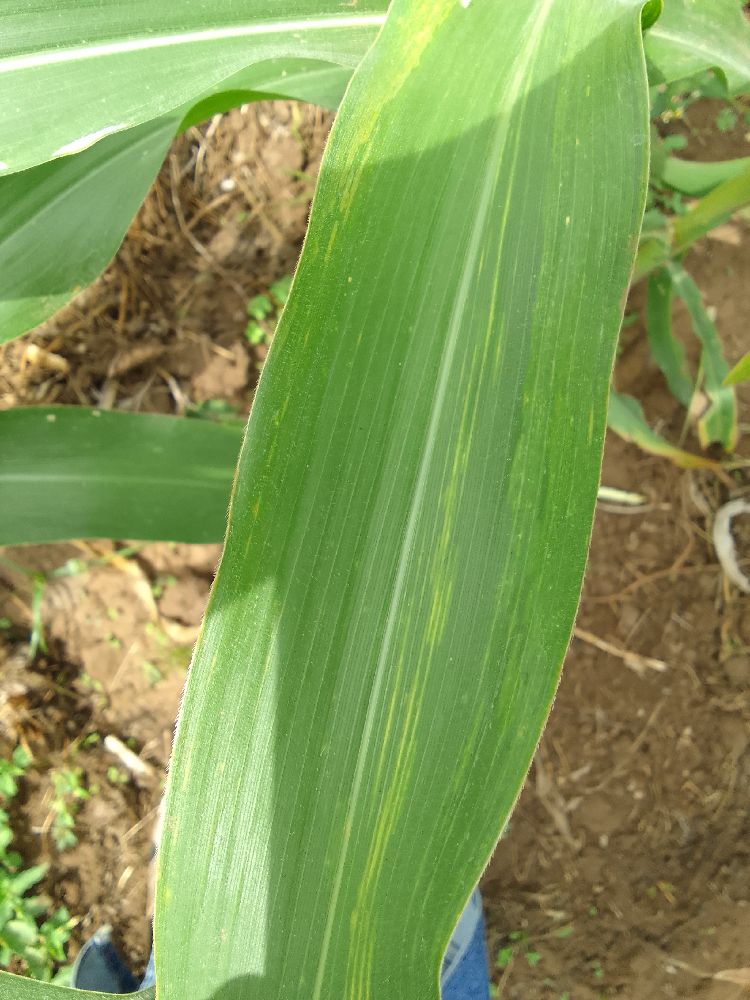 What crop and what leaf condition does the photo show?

maize, maize lethal necrosis
